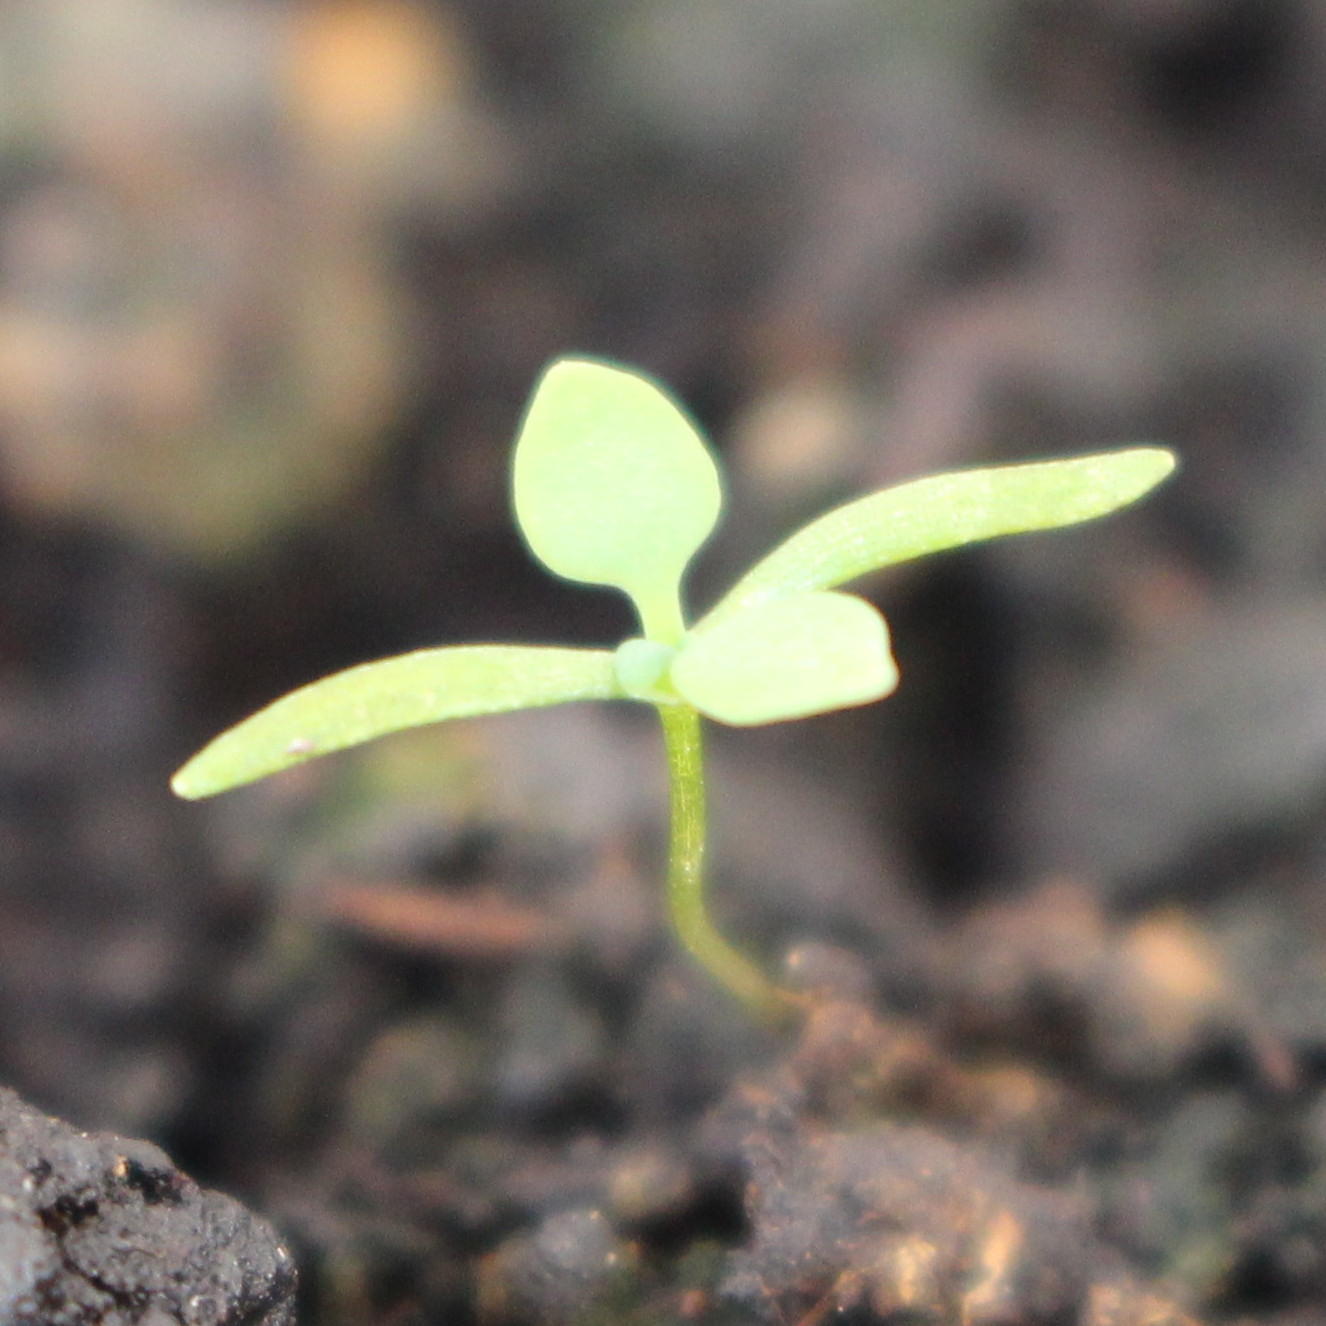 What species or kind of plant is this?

Papaver rhoeas
